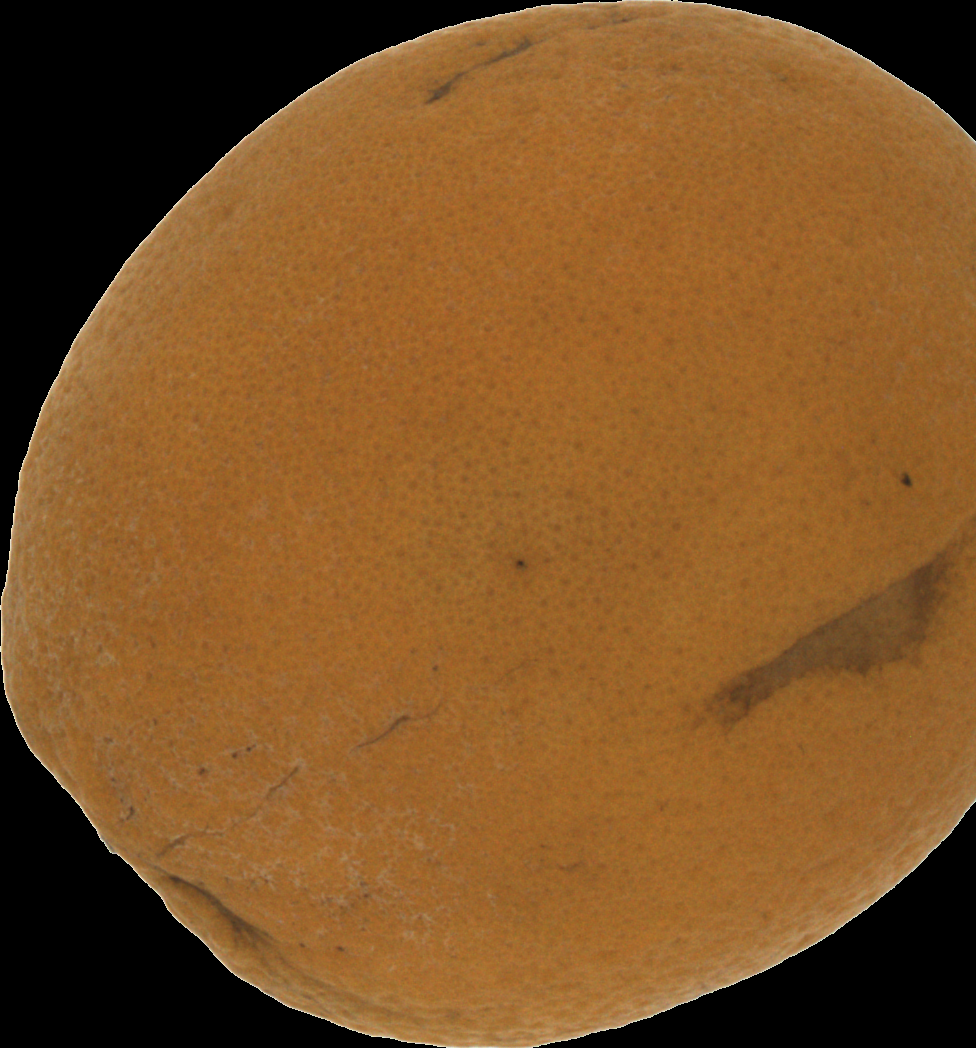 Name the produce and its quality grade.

orange, bad
